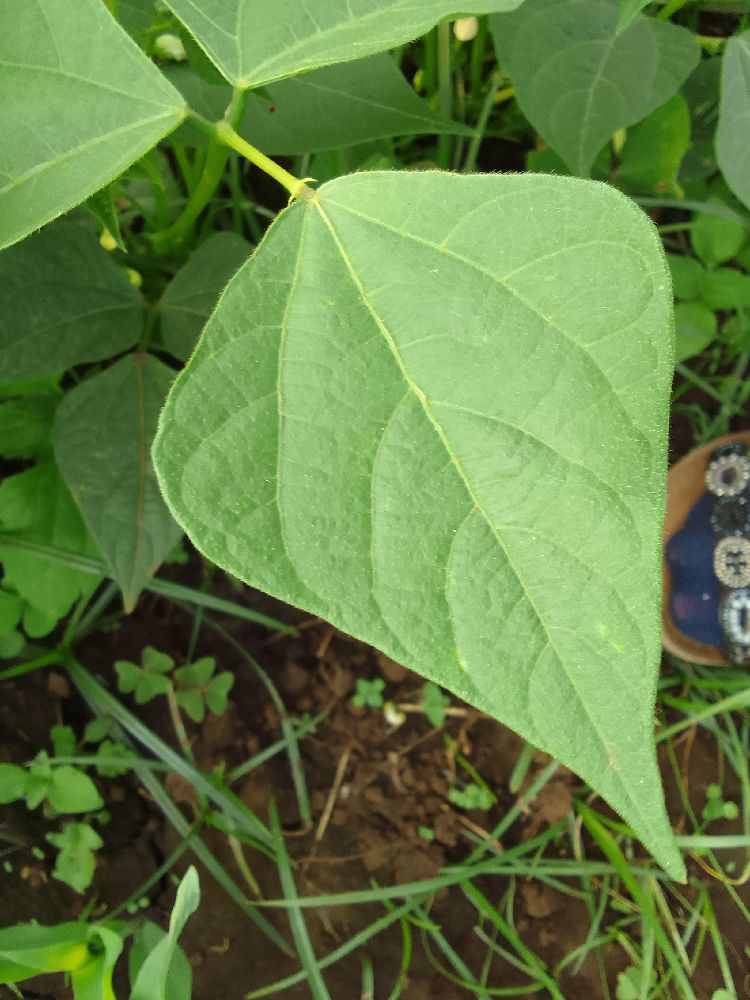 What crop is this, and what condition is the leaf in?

common bean, healthy
